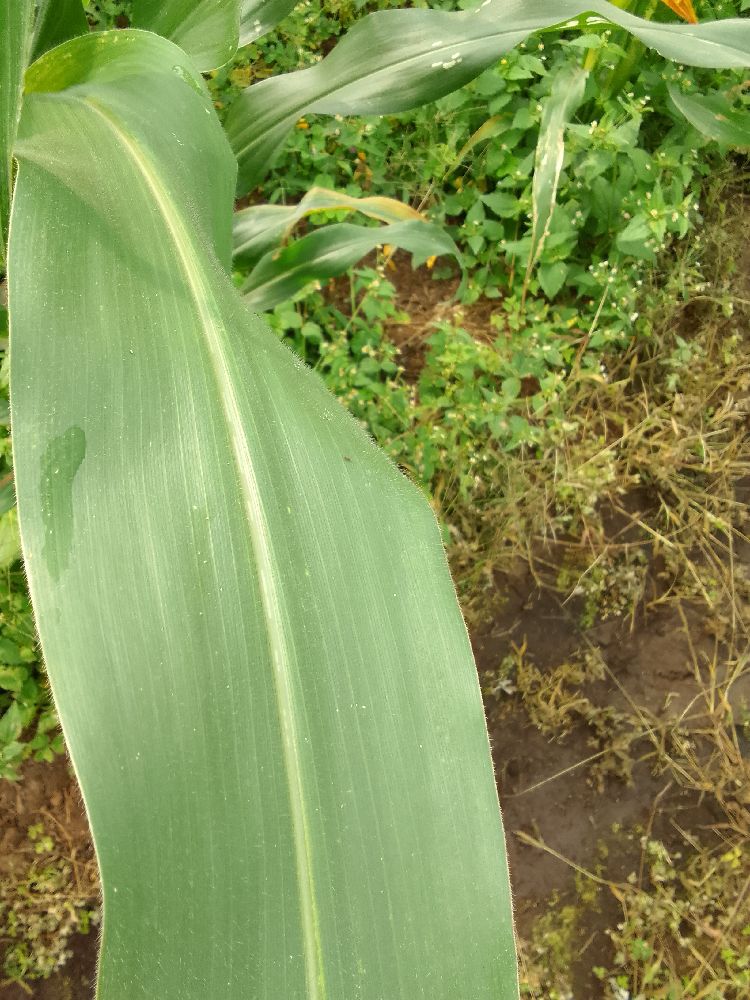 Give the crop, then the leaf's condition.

maize, healthy
